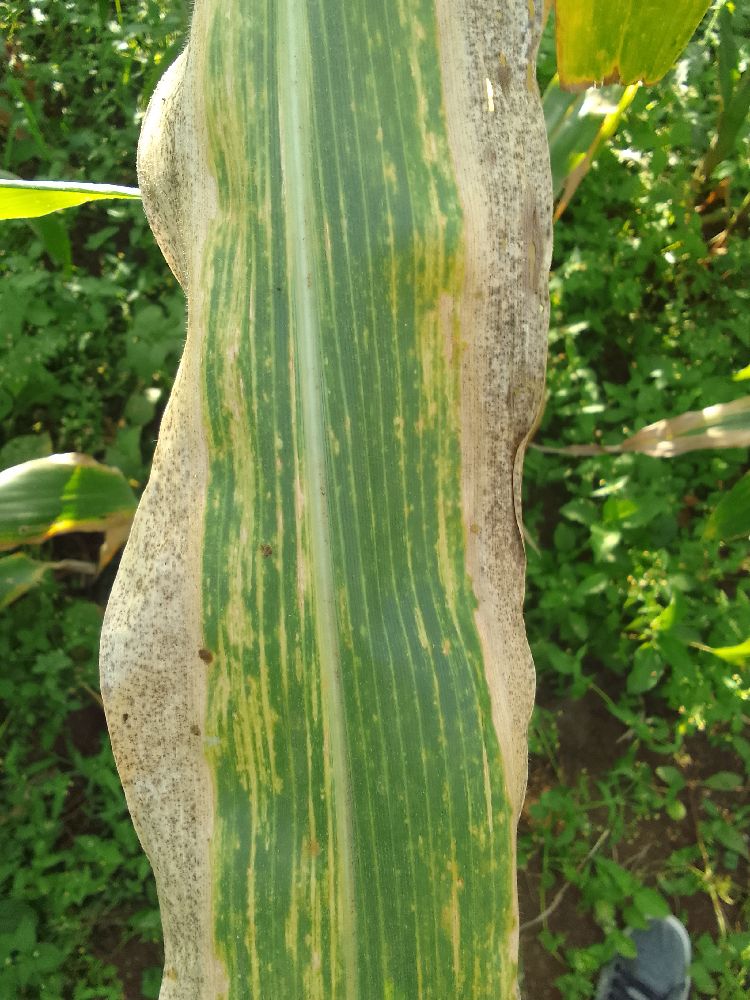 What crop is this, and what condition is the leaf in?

maize, maize lethal necrosis
